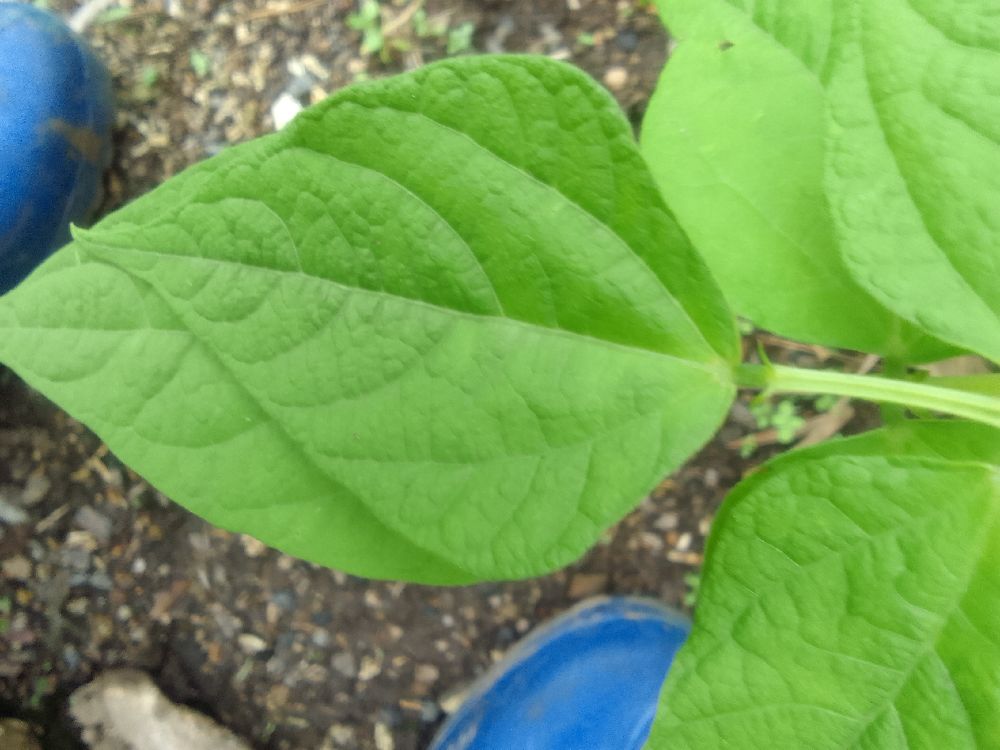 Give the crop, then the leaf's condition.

common bean, healthy
